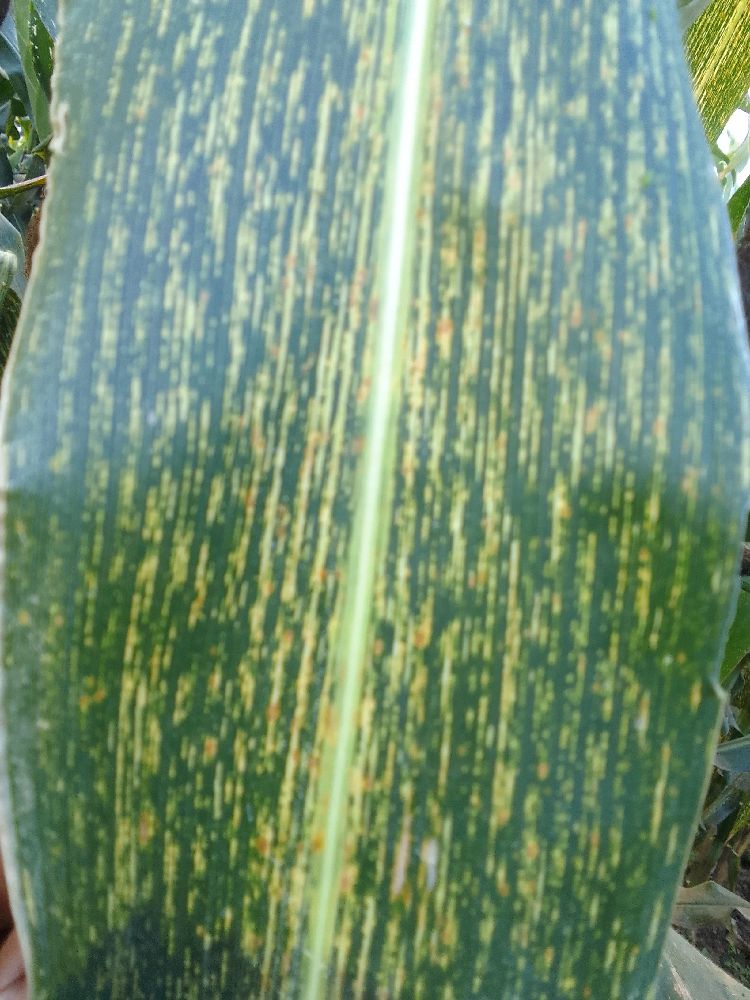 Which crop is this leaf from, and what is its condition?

maize, maize streak virus
